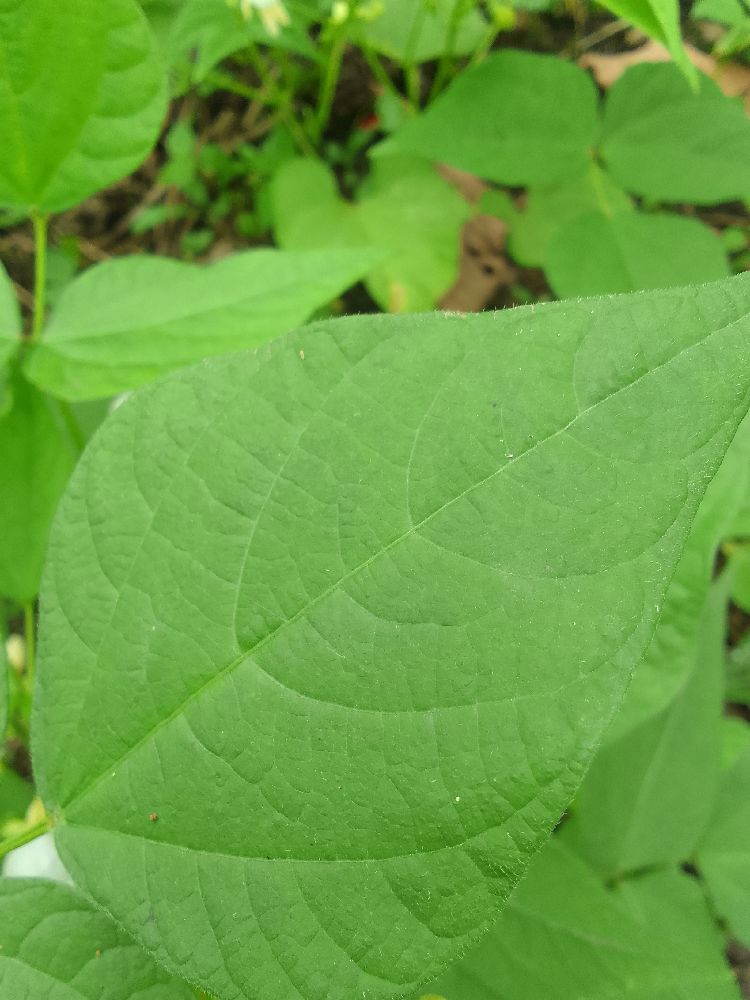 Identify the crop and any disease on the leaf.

common bean, healthy
